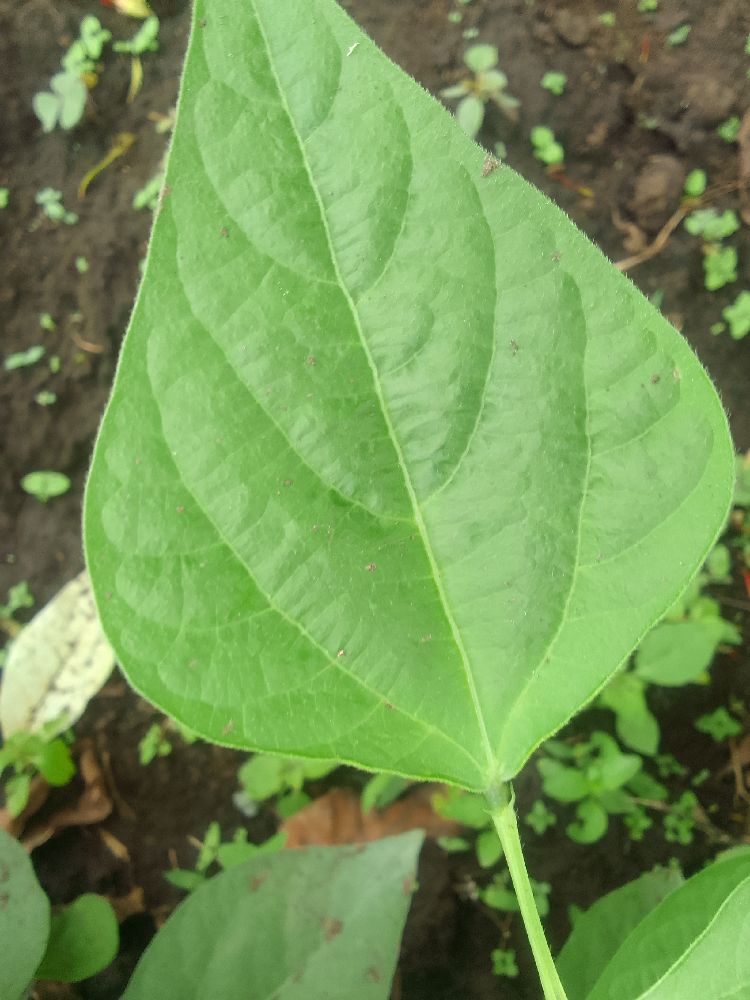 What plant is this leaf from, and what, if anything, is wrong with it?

common bean, healthy
